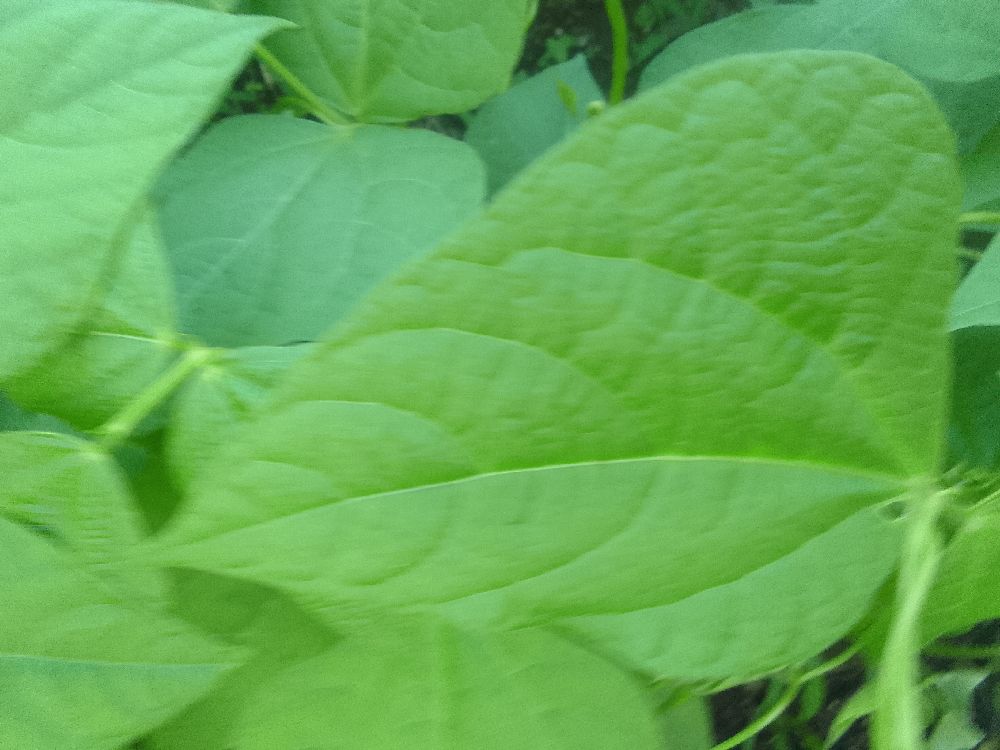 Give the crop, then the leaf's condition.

common bean, healthy
